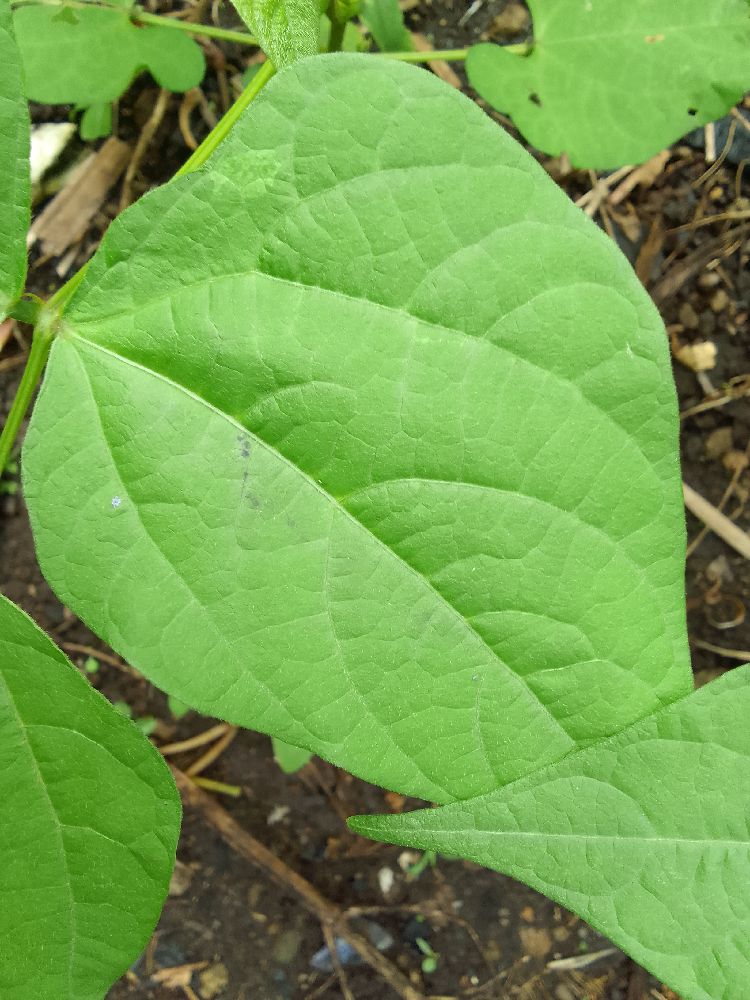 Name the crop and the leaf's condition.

common bean, healthy
